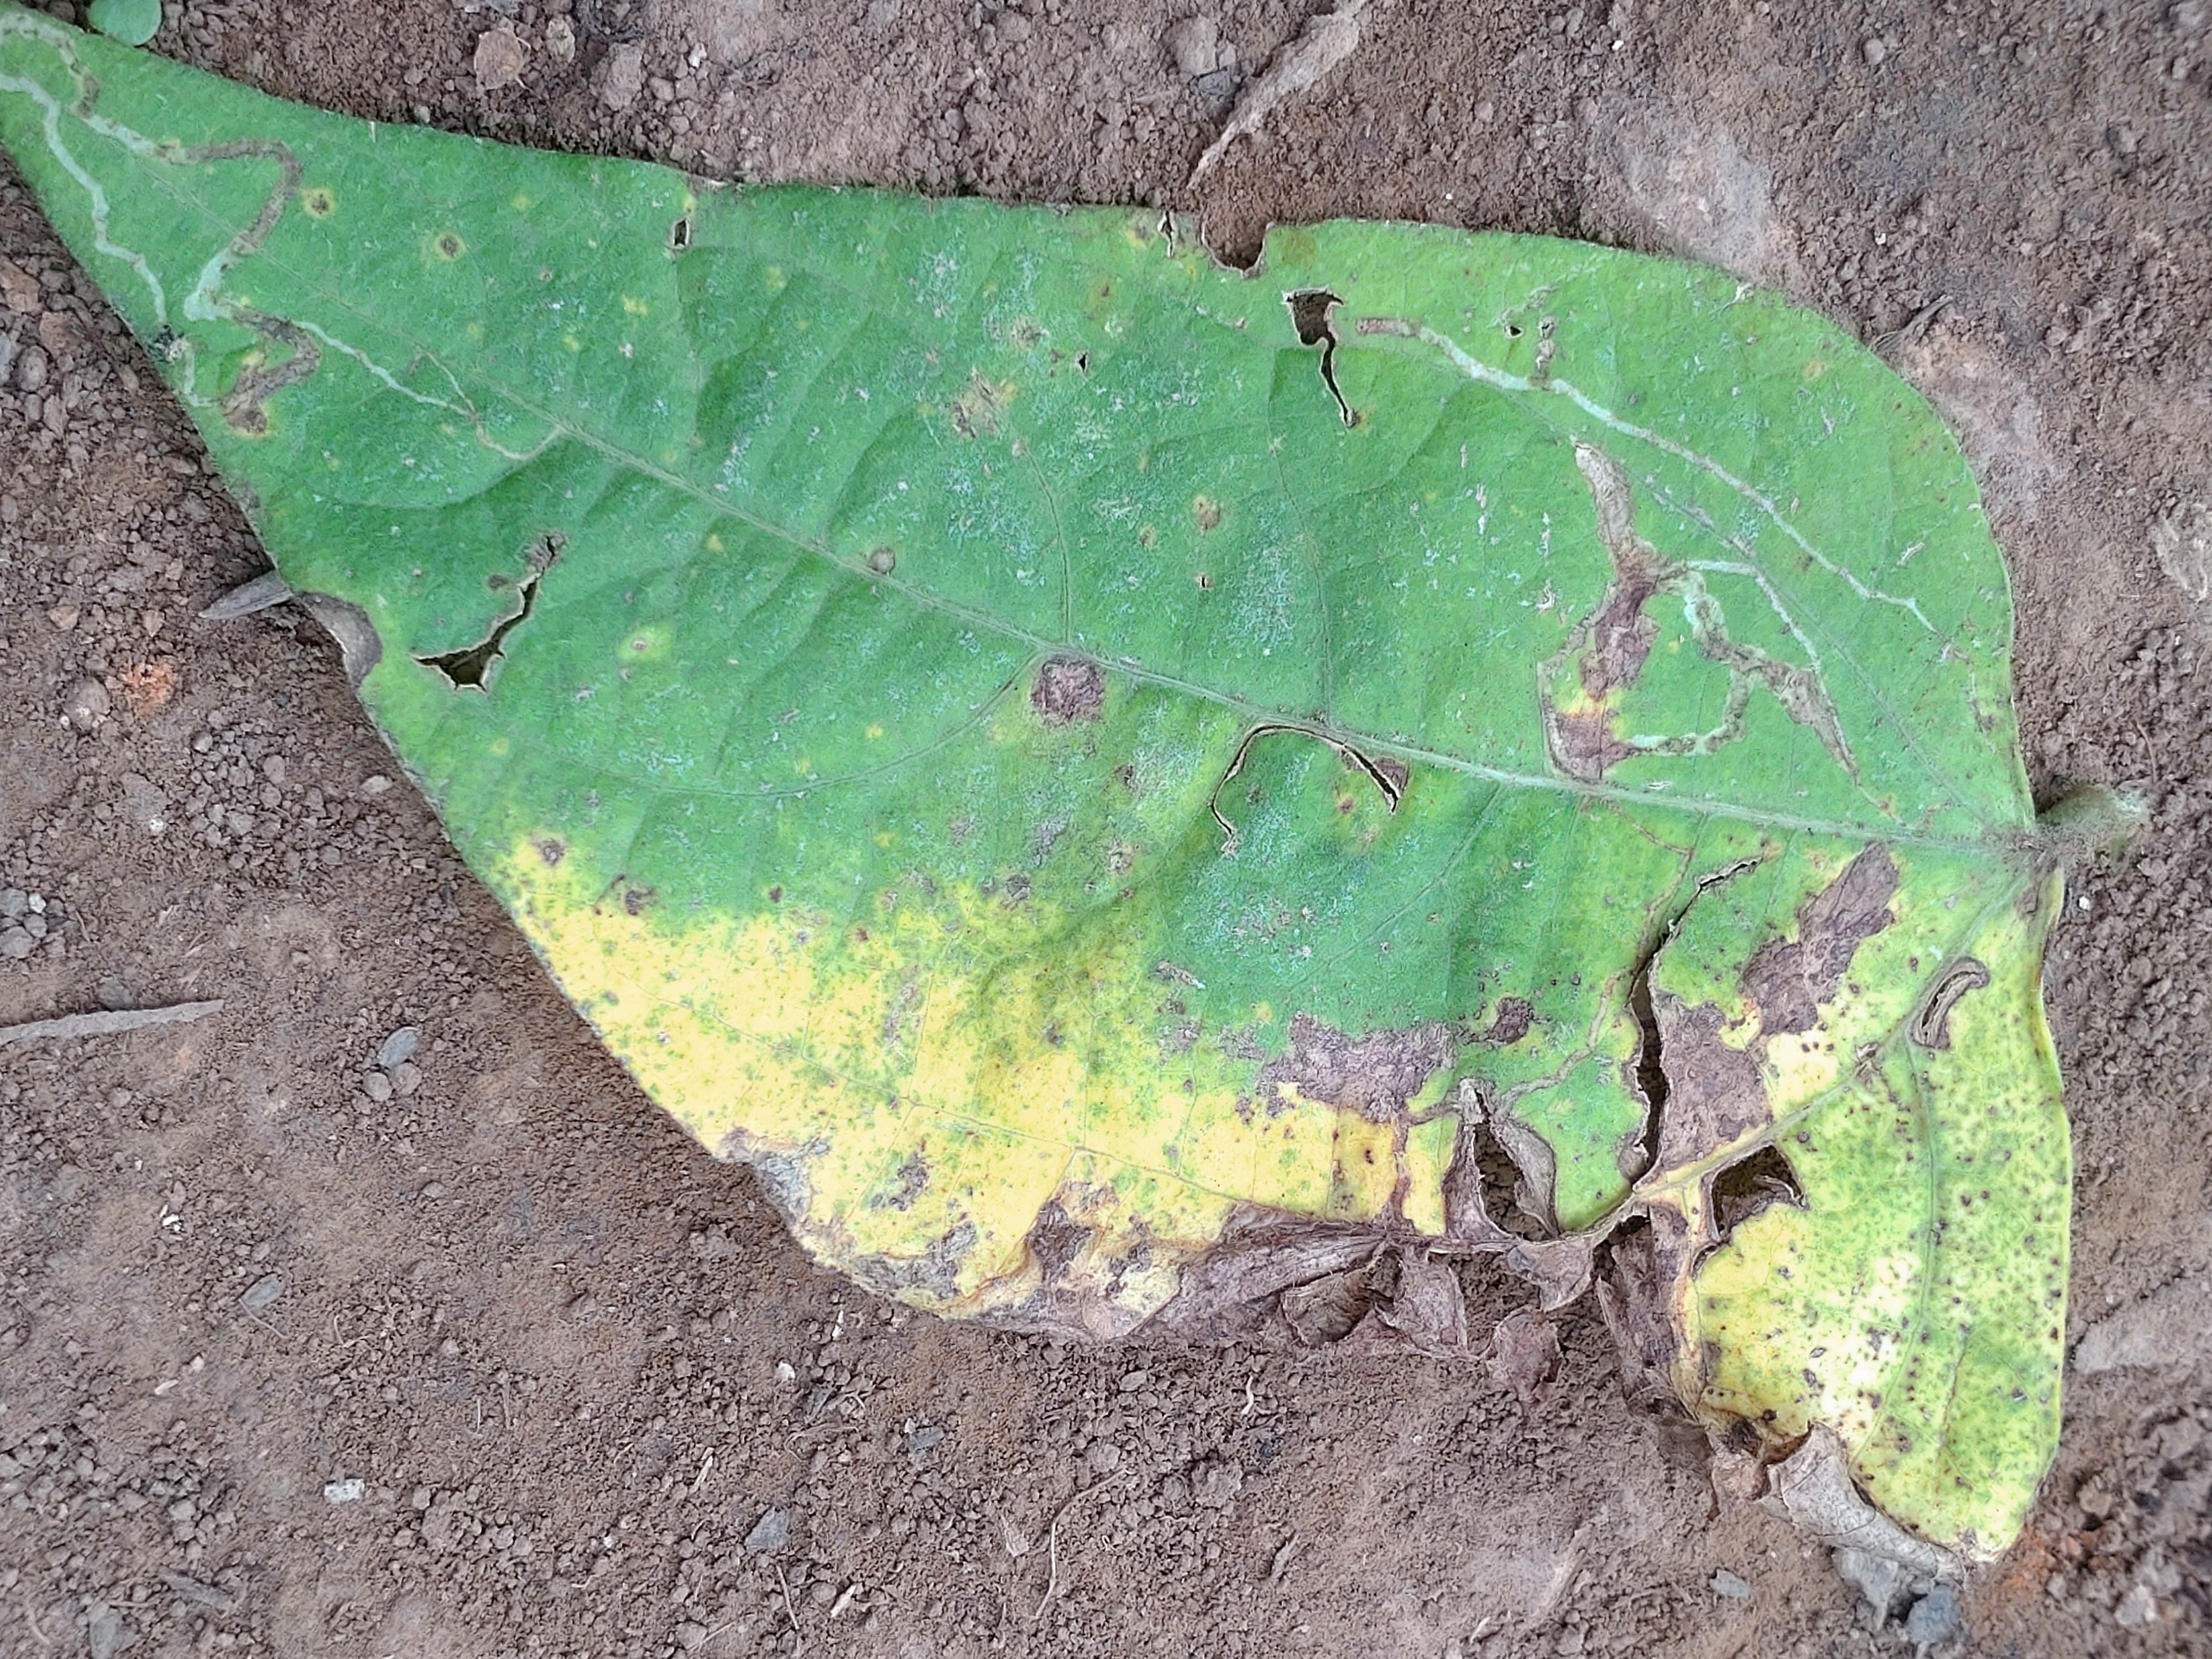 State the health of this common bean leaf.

anthracnose
